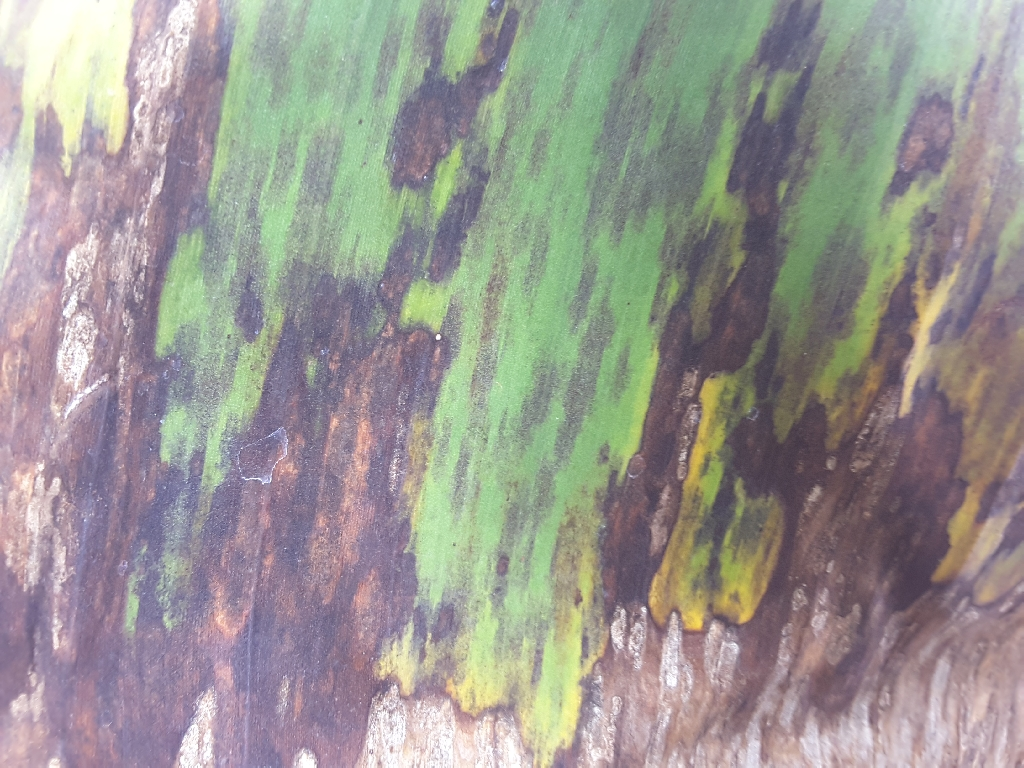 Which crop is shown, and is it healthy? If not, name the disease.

banana, black sigatoka
